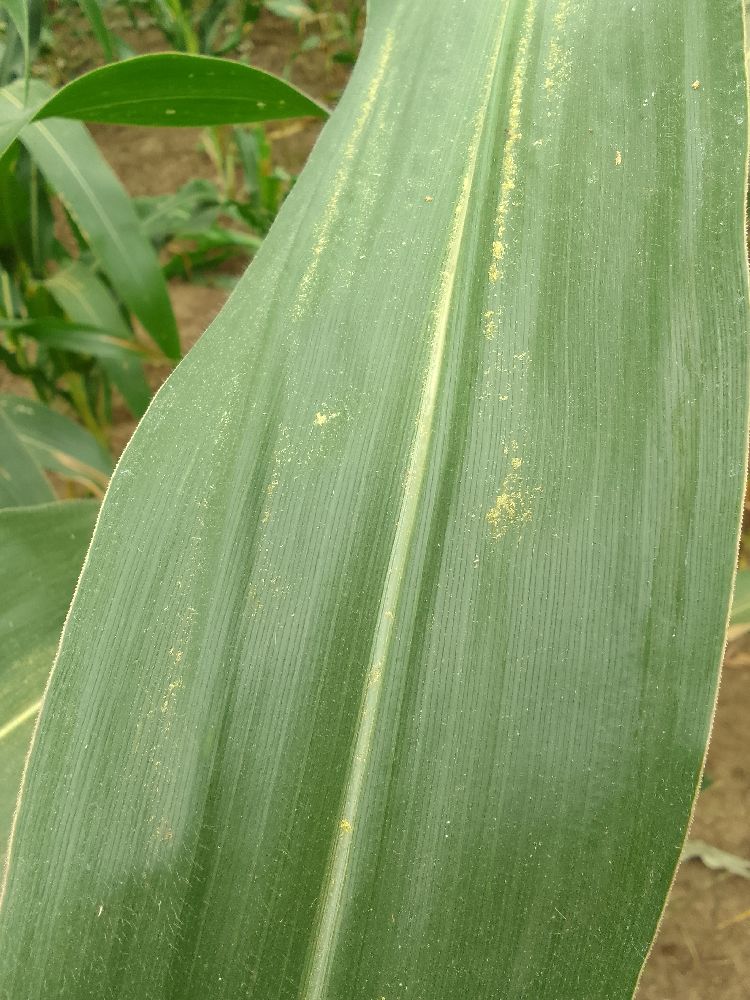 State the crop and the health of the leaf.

maize, healthy
